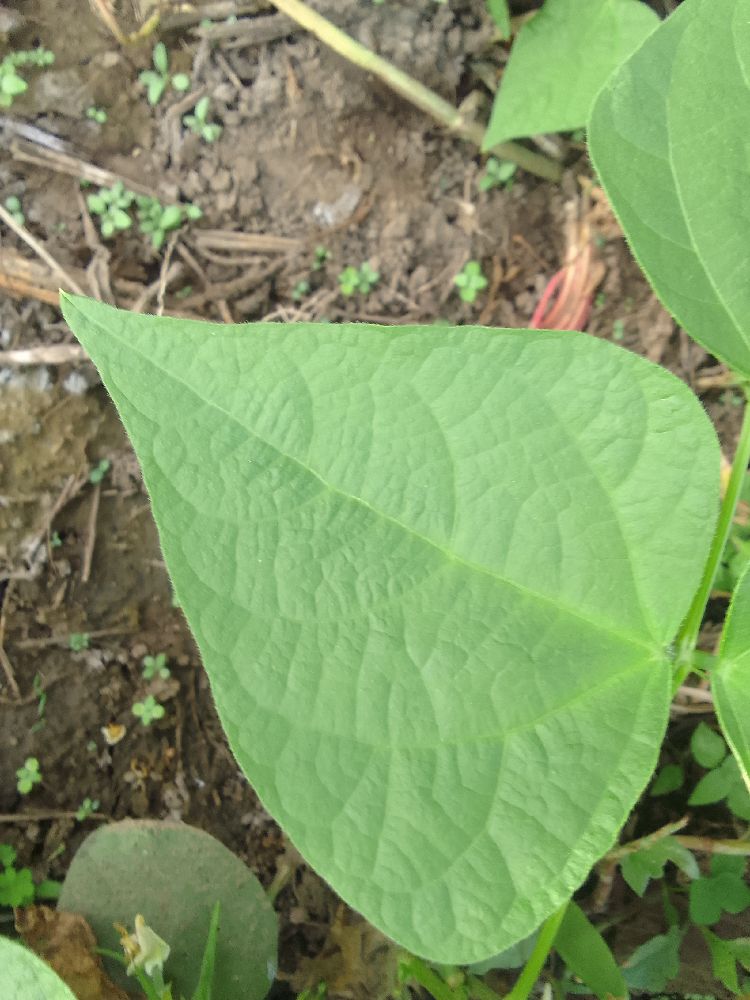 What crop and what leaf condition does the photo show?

common bean, healthy
